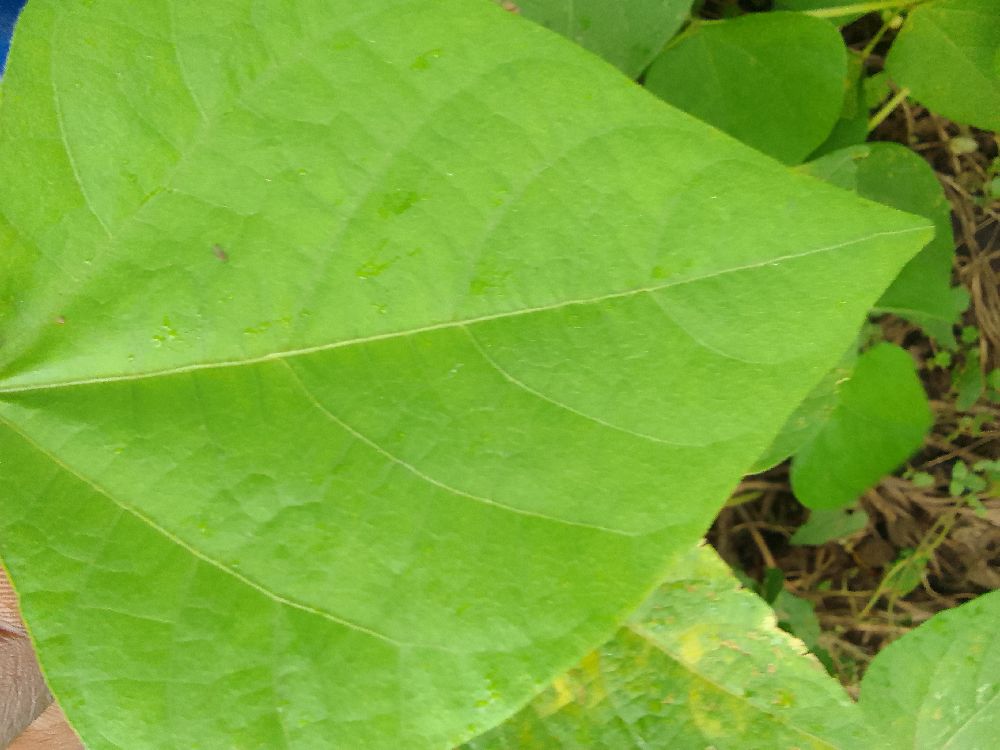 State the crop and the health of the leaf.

common bean, healthy
